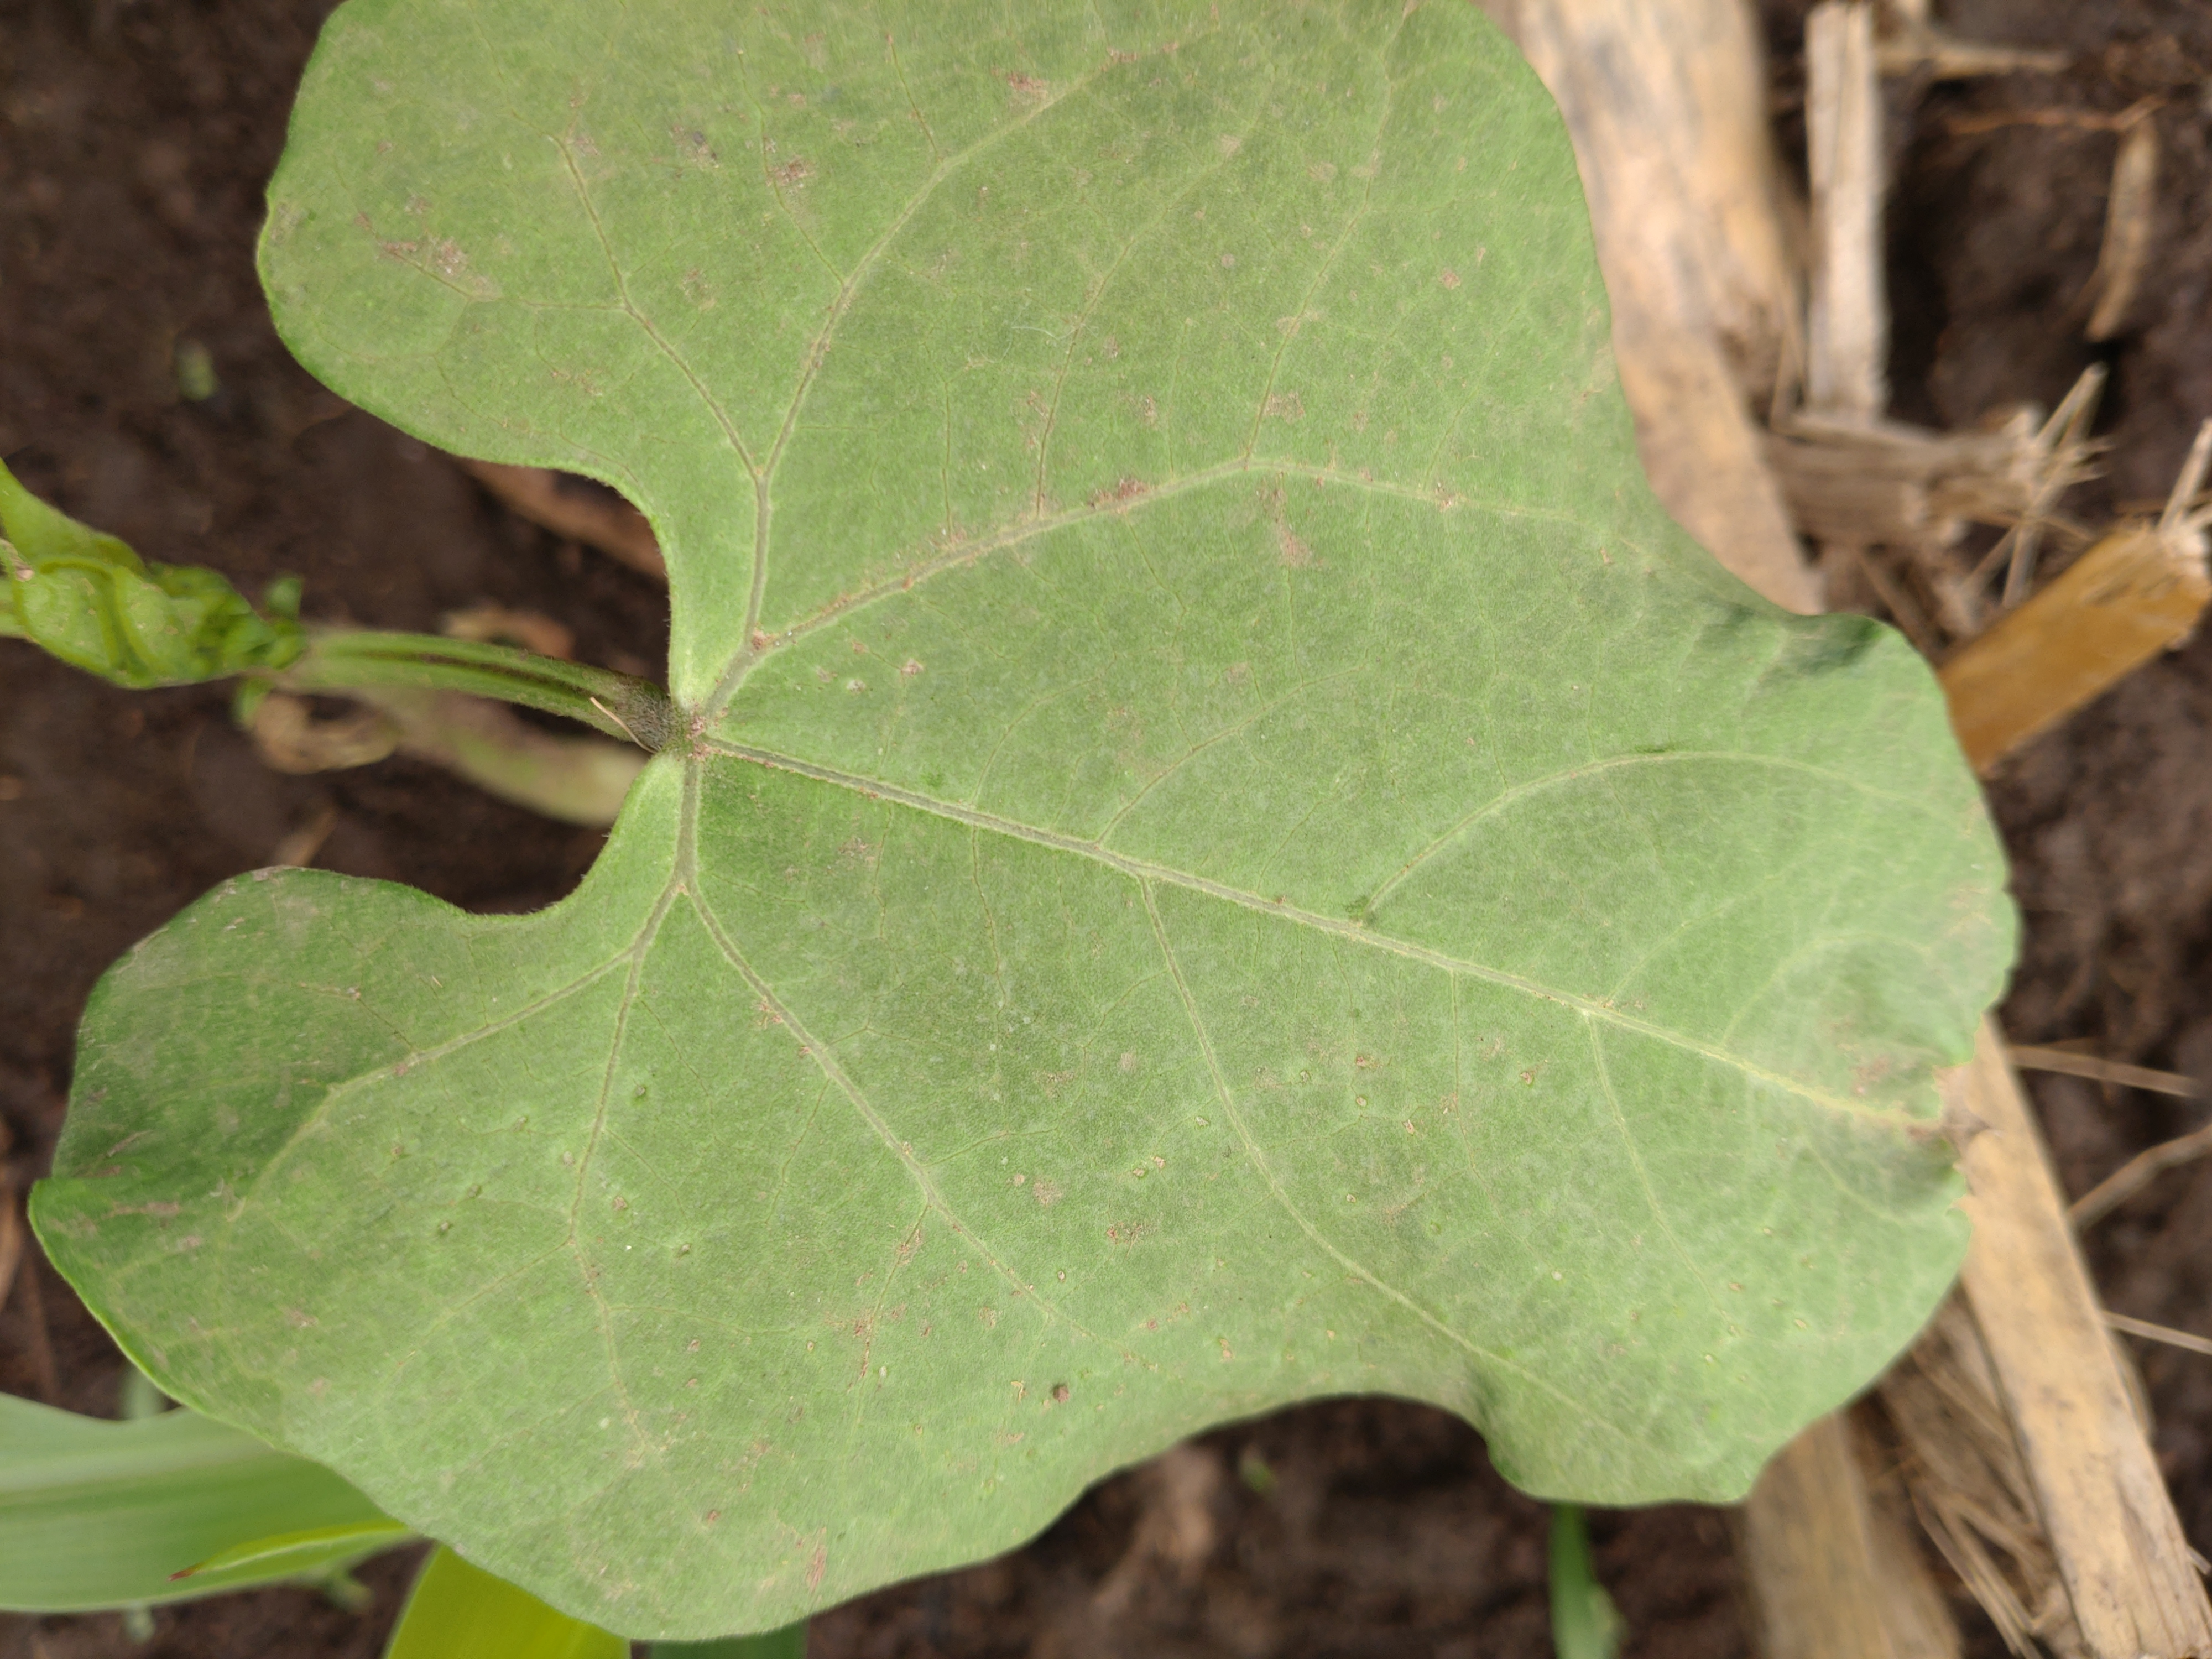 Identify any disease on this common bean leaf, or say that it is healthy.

healthy
